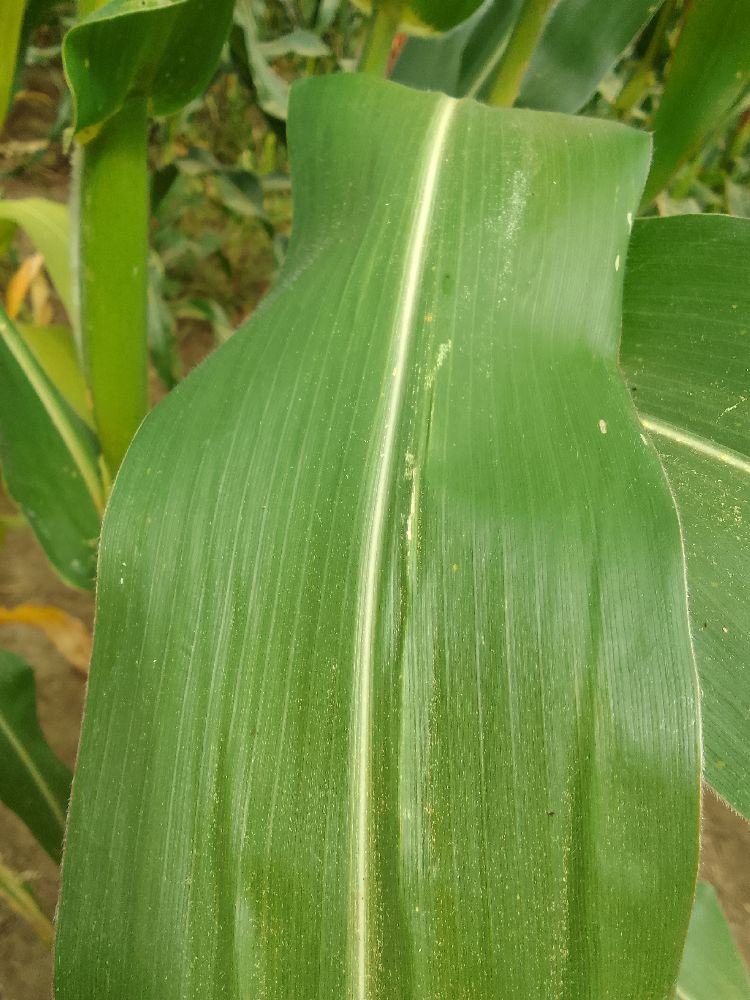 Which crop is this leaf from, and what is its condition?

maize, healthy
